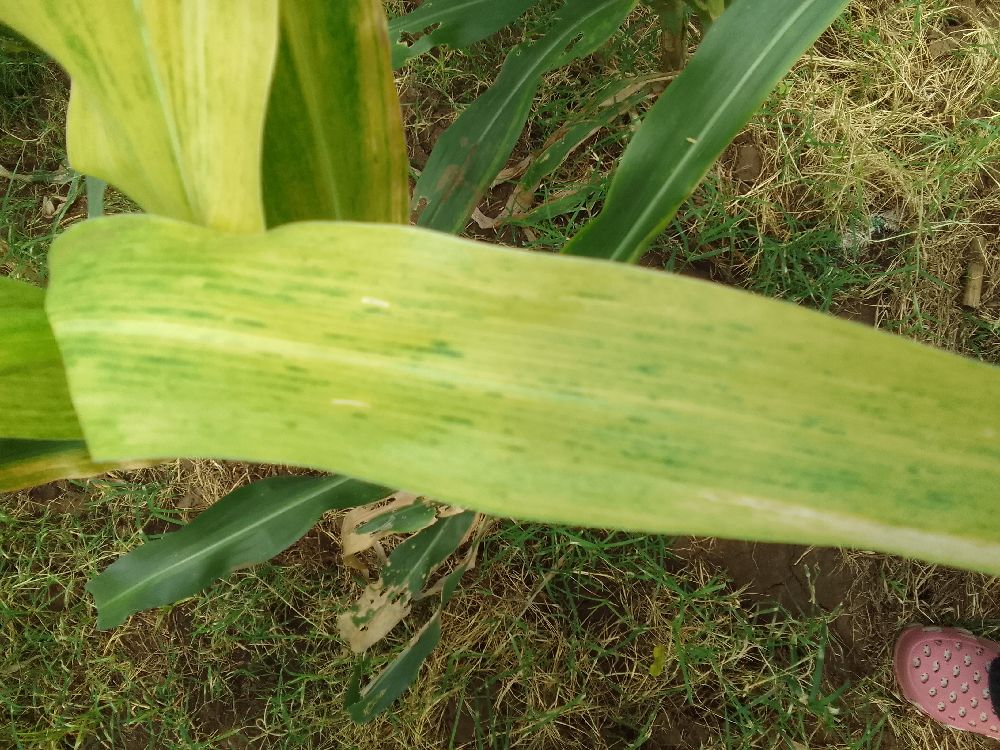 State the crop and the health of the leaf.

maize, maize lethal necrosis
